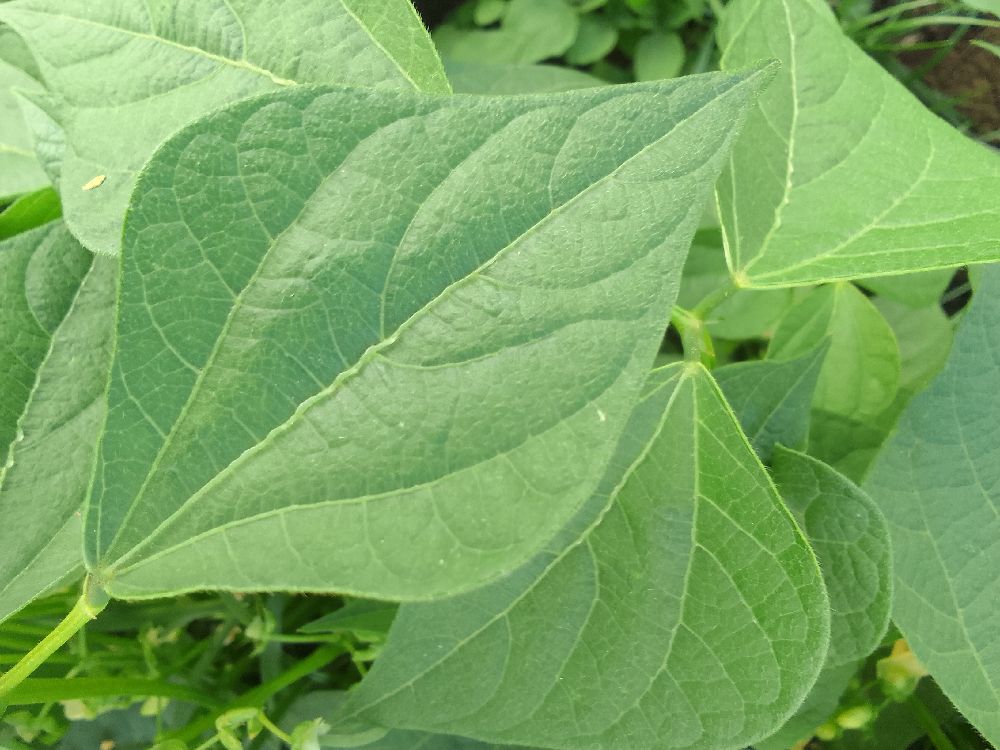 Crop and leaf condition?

common bean, healthy
